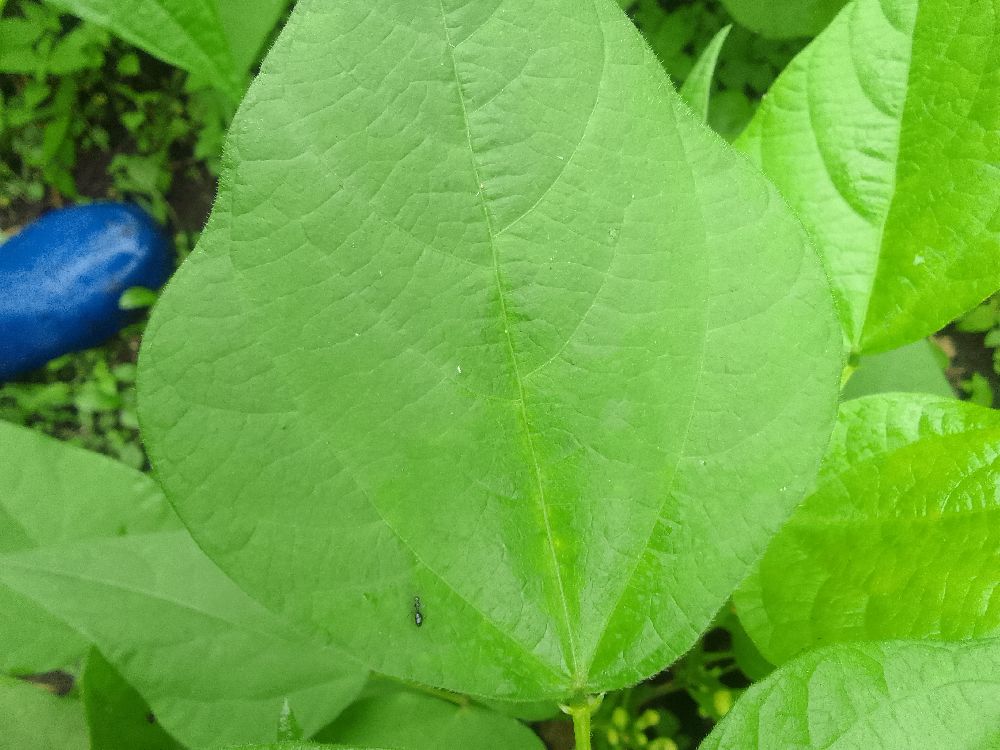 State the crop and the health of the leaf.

common bean, healthy
